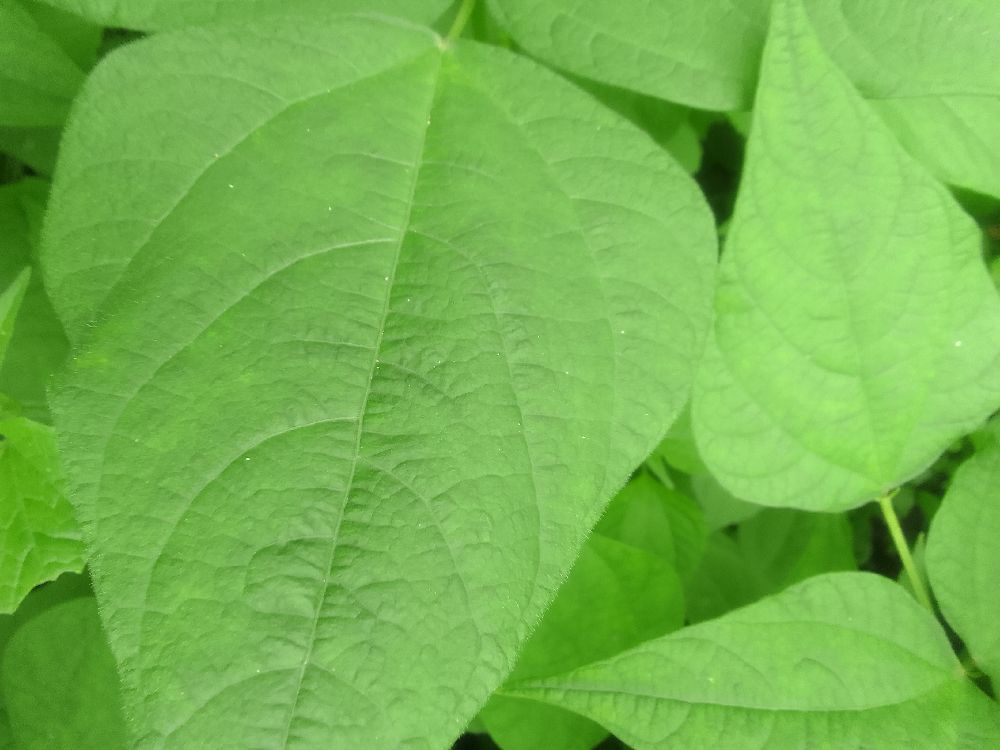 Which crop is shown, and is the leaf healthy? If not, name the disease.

common bean, healthy
